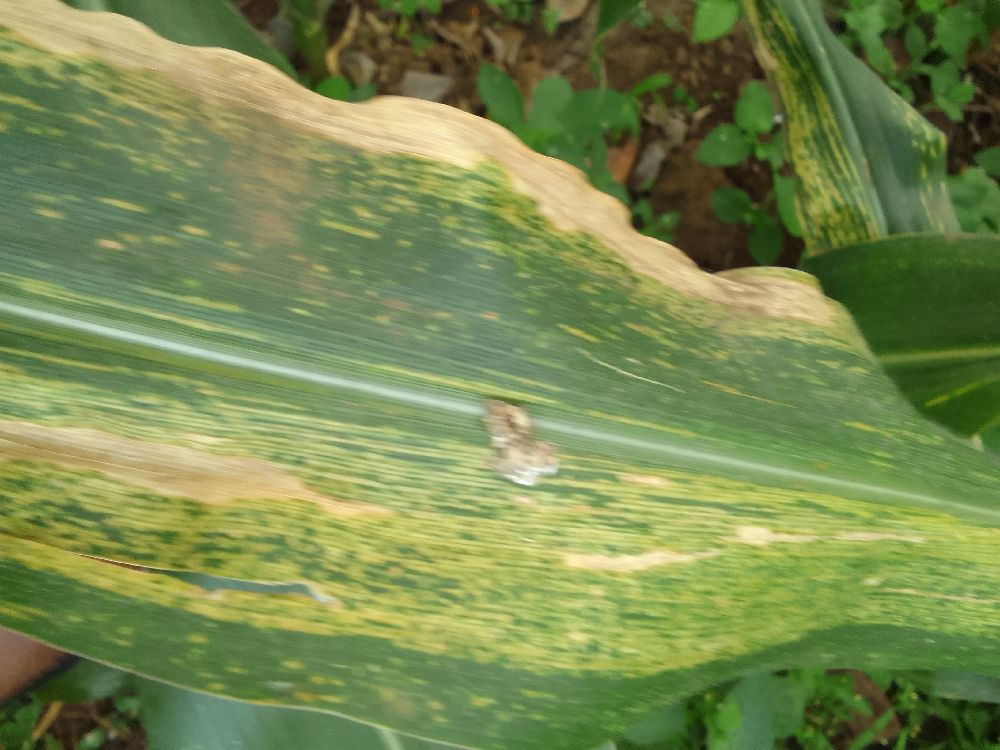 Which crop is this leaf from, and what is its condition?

maize, maize lethal necrosis
